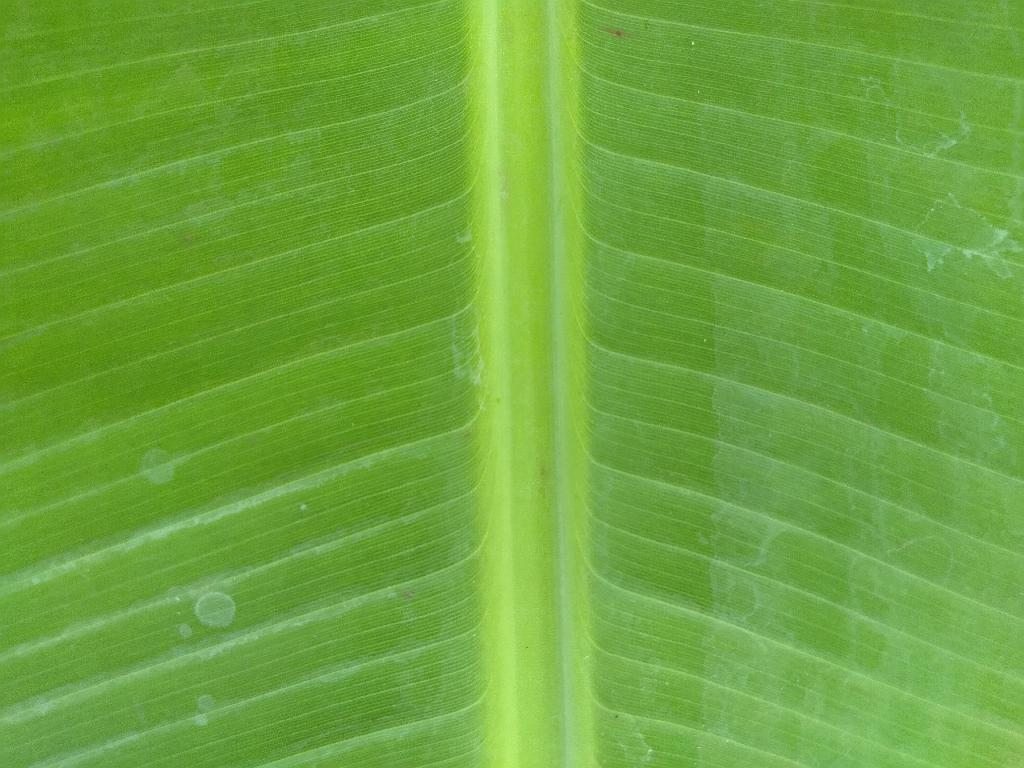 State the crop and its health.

banana, healthy
